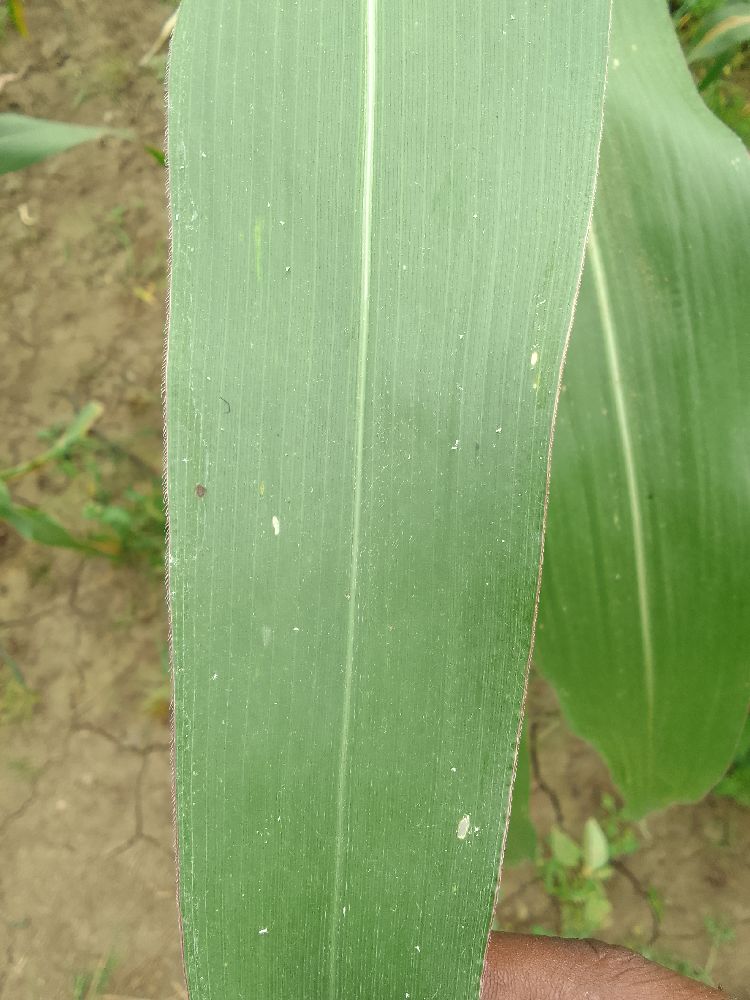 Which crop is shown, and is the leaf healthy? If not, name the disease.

maize, healthy
